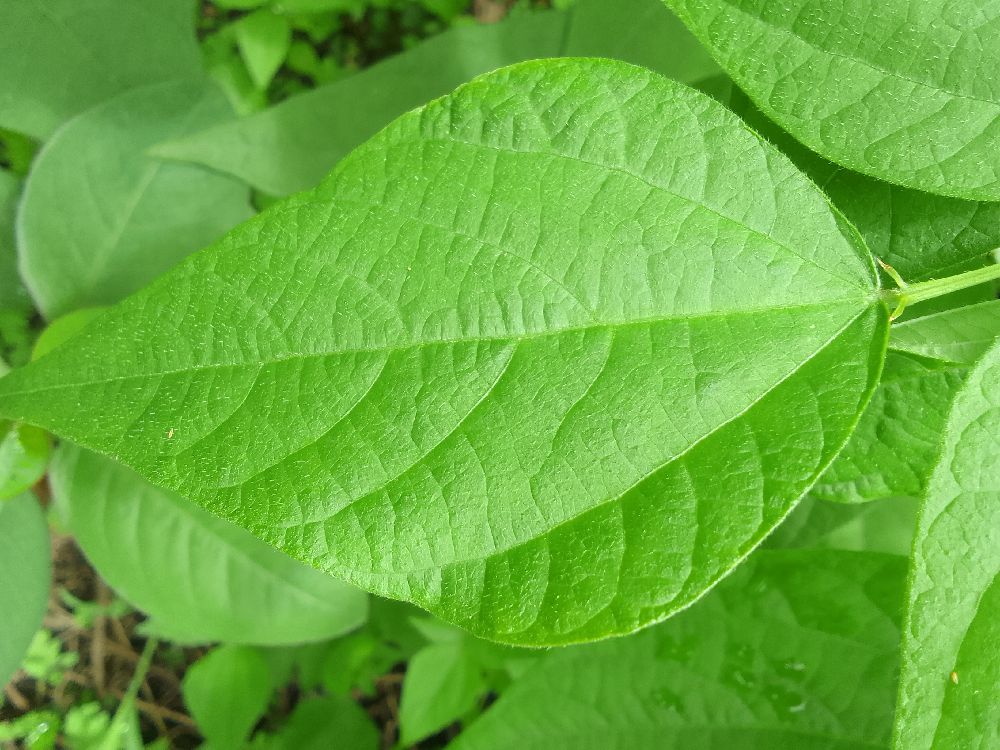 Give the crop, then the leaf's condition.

common bean, healthy
